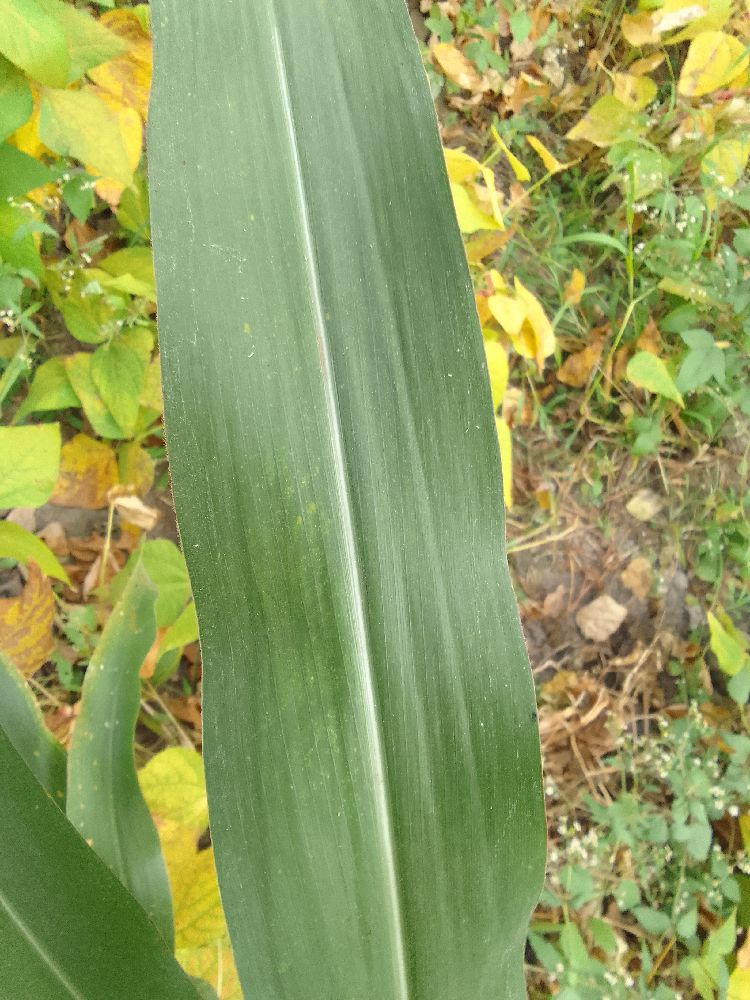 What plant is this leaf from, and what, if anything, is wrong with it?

maize, healthy
